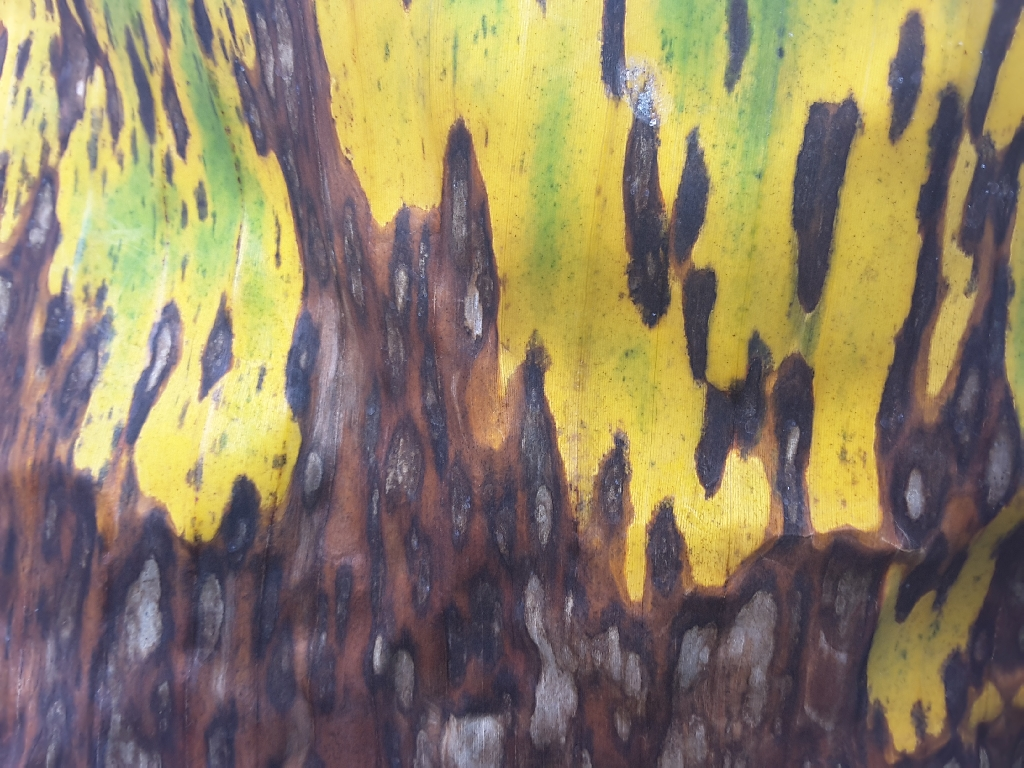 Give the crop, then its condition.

banana, black sigatoka
